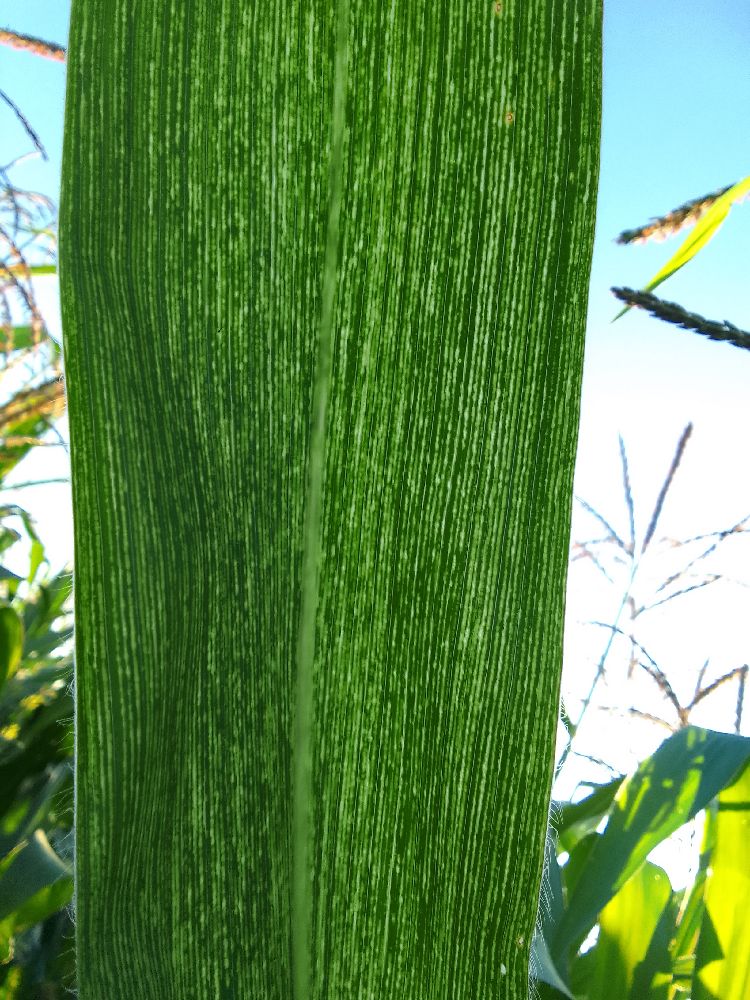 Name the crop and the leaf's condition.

maize, maize streak virus
